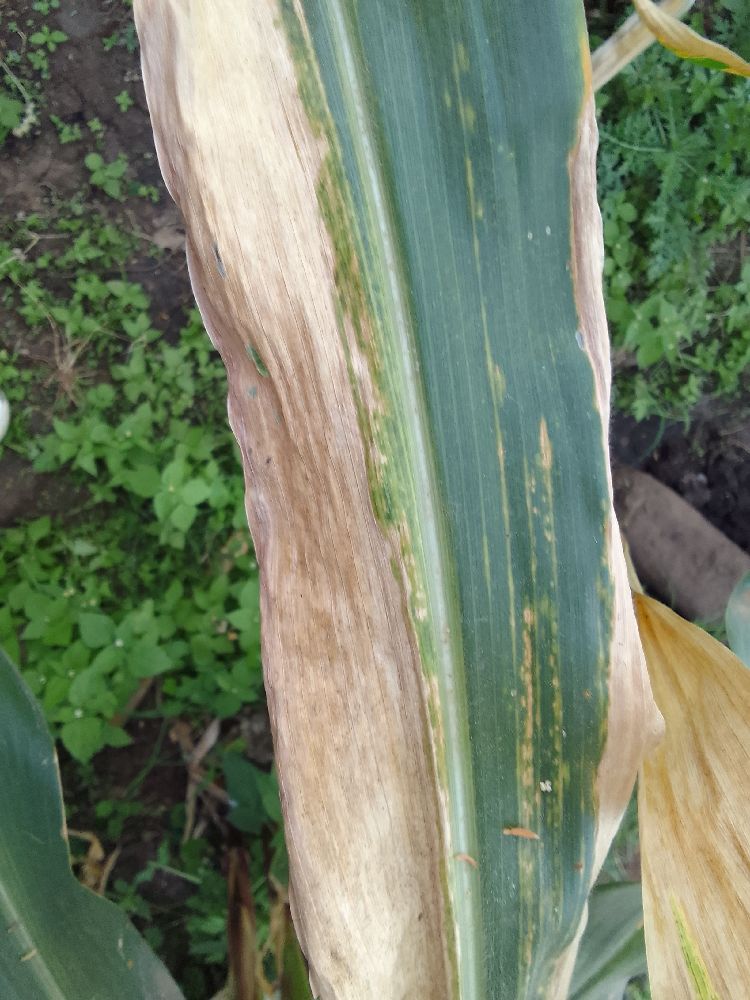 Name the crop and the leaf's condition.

maize, maize lethal necrosis
